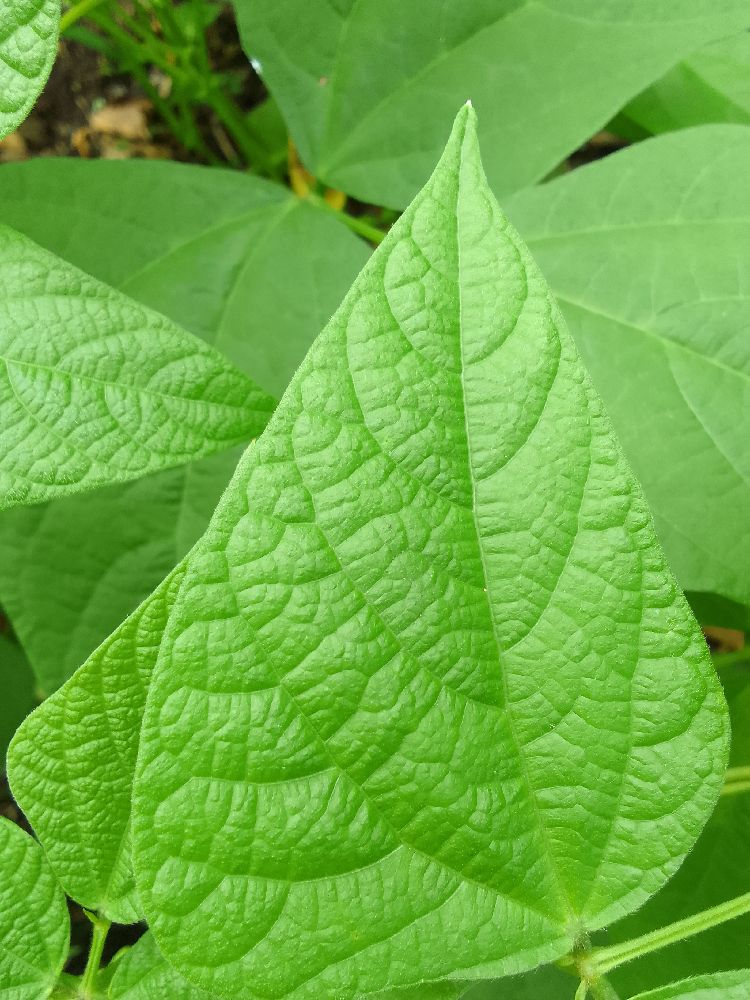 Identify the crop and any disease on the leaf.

common bean, healthy
